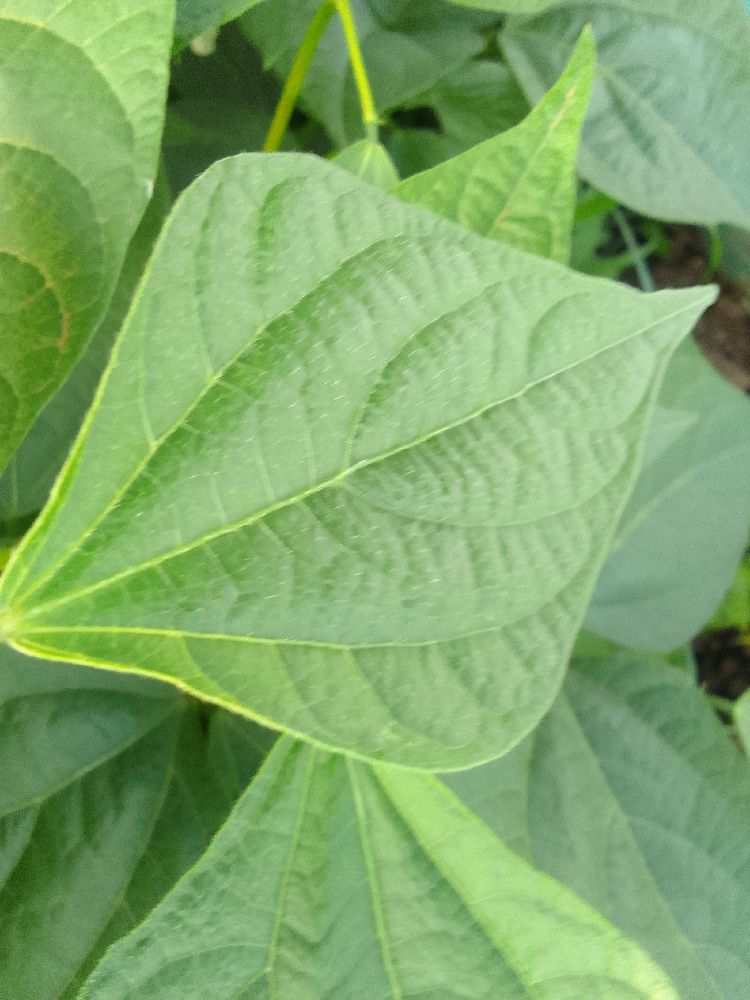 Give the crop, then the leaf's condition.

common bean, healthy
